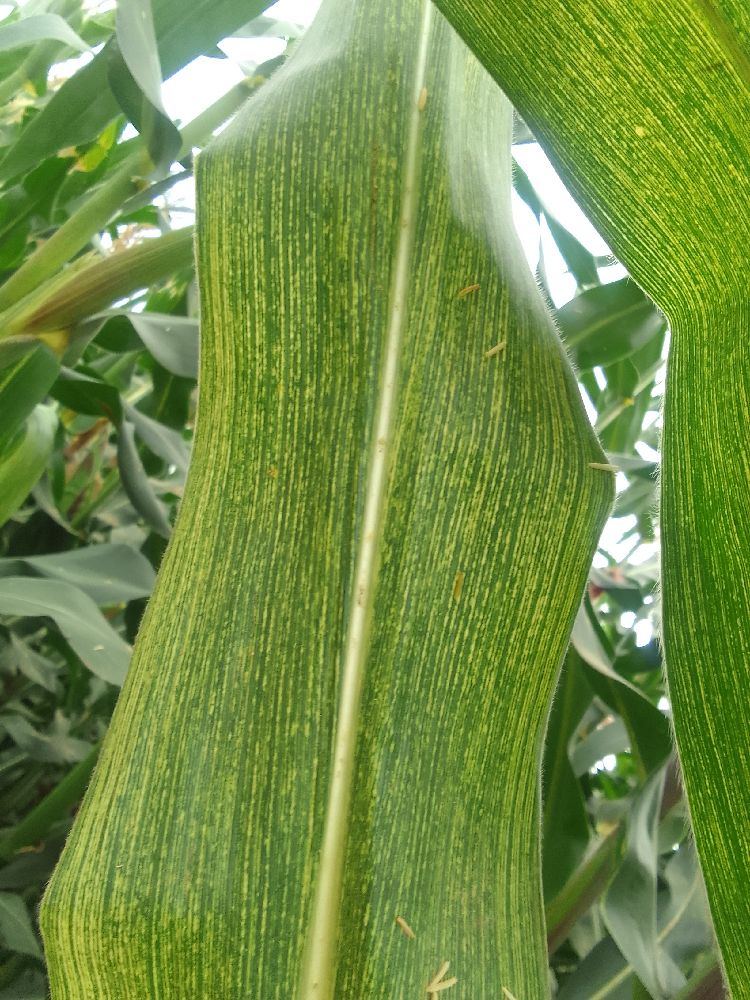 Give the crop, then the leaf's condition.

maize, maize streak virus
